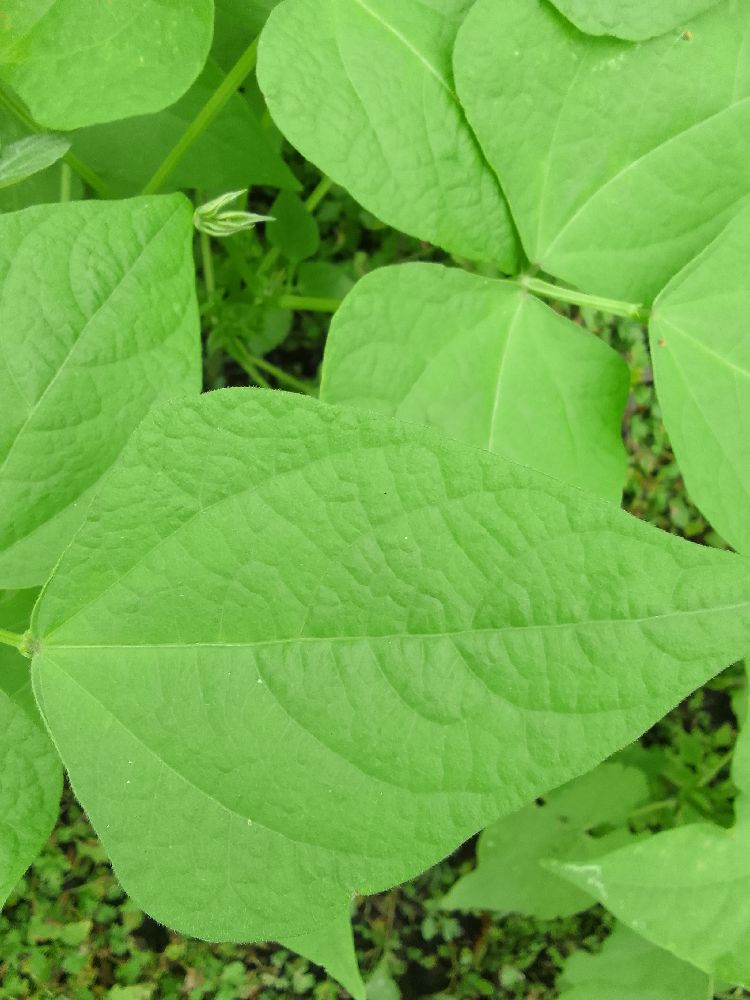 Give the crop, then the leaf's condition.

common bean, healthy
